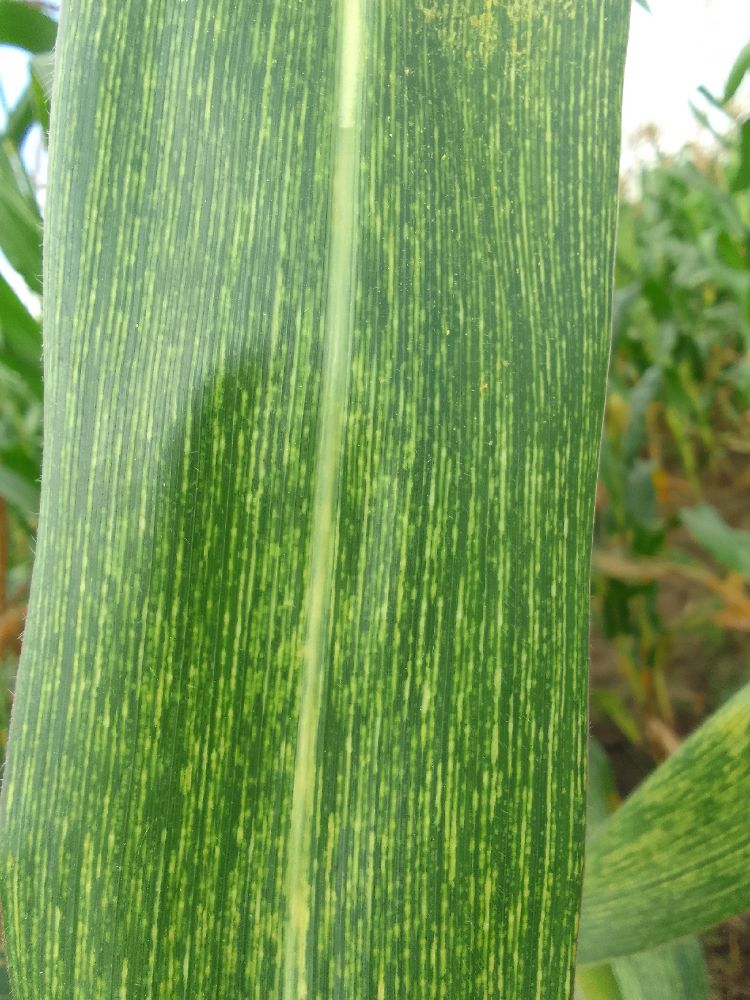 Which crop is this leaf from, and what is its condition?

maize, maize streak virus
